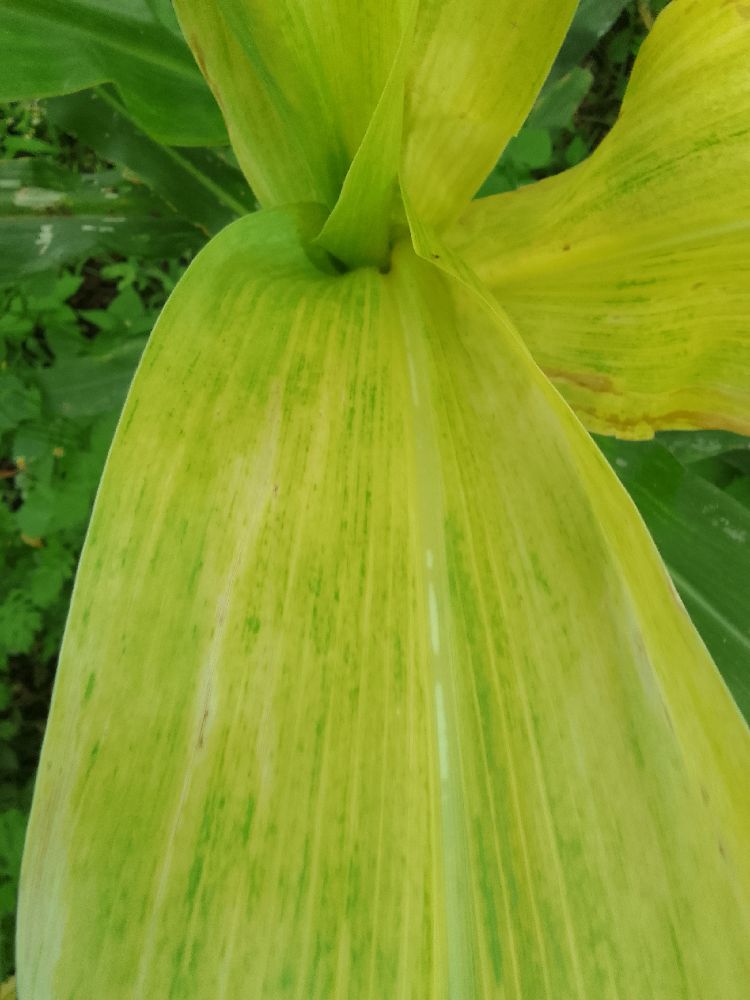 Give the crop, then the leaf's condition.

maize, maize lethal necrosis
